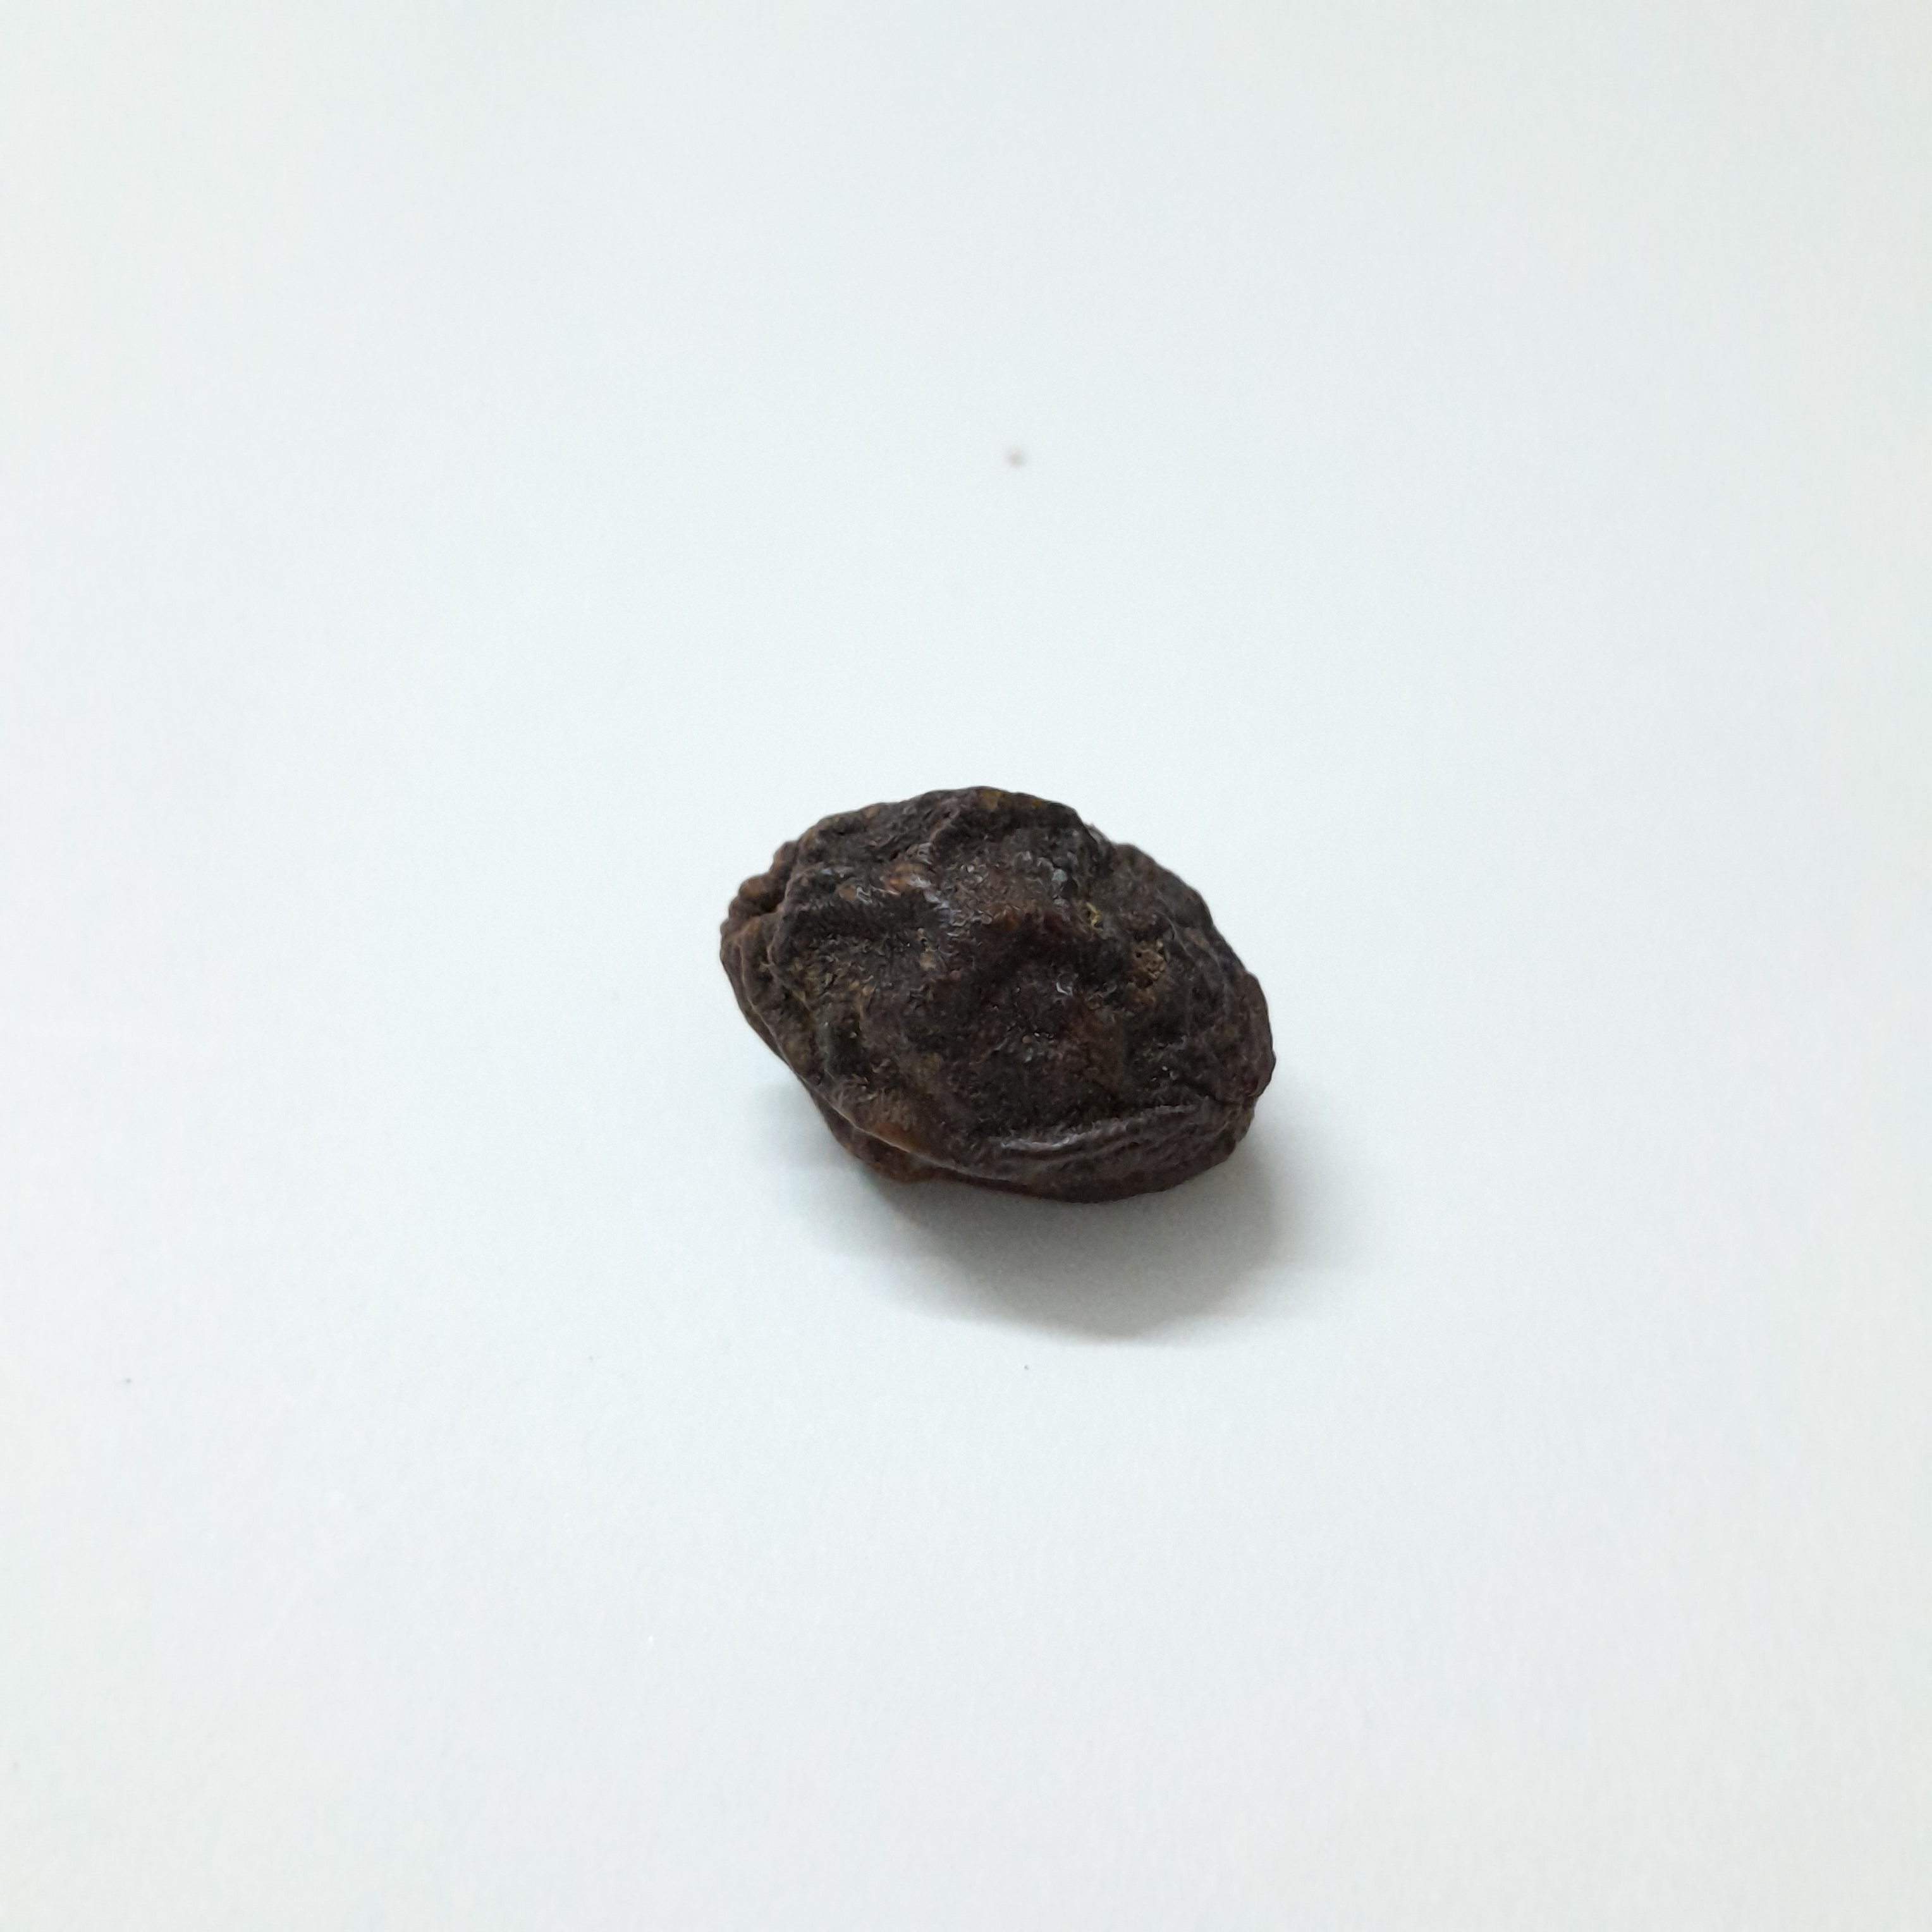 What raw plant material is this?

kadukharik
